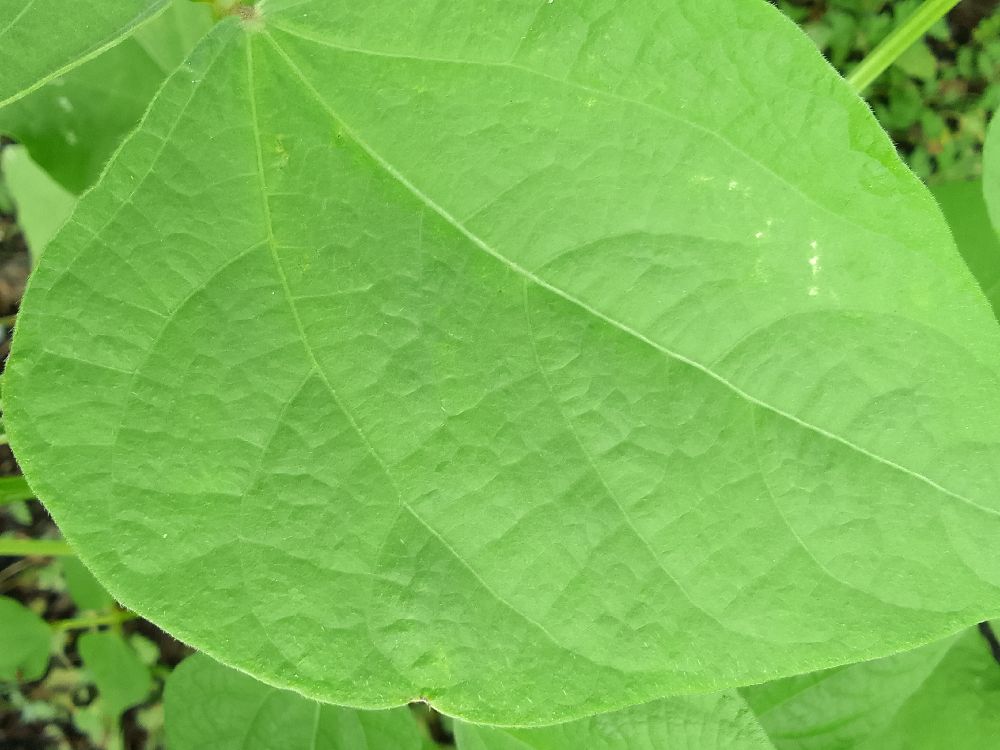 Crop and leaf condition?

common bean, healthy
